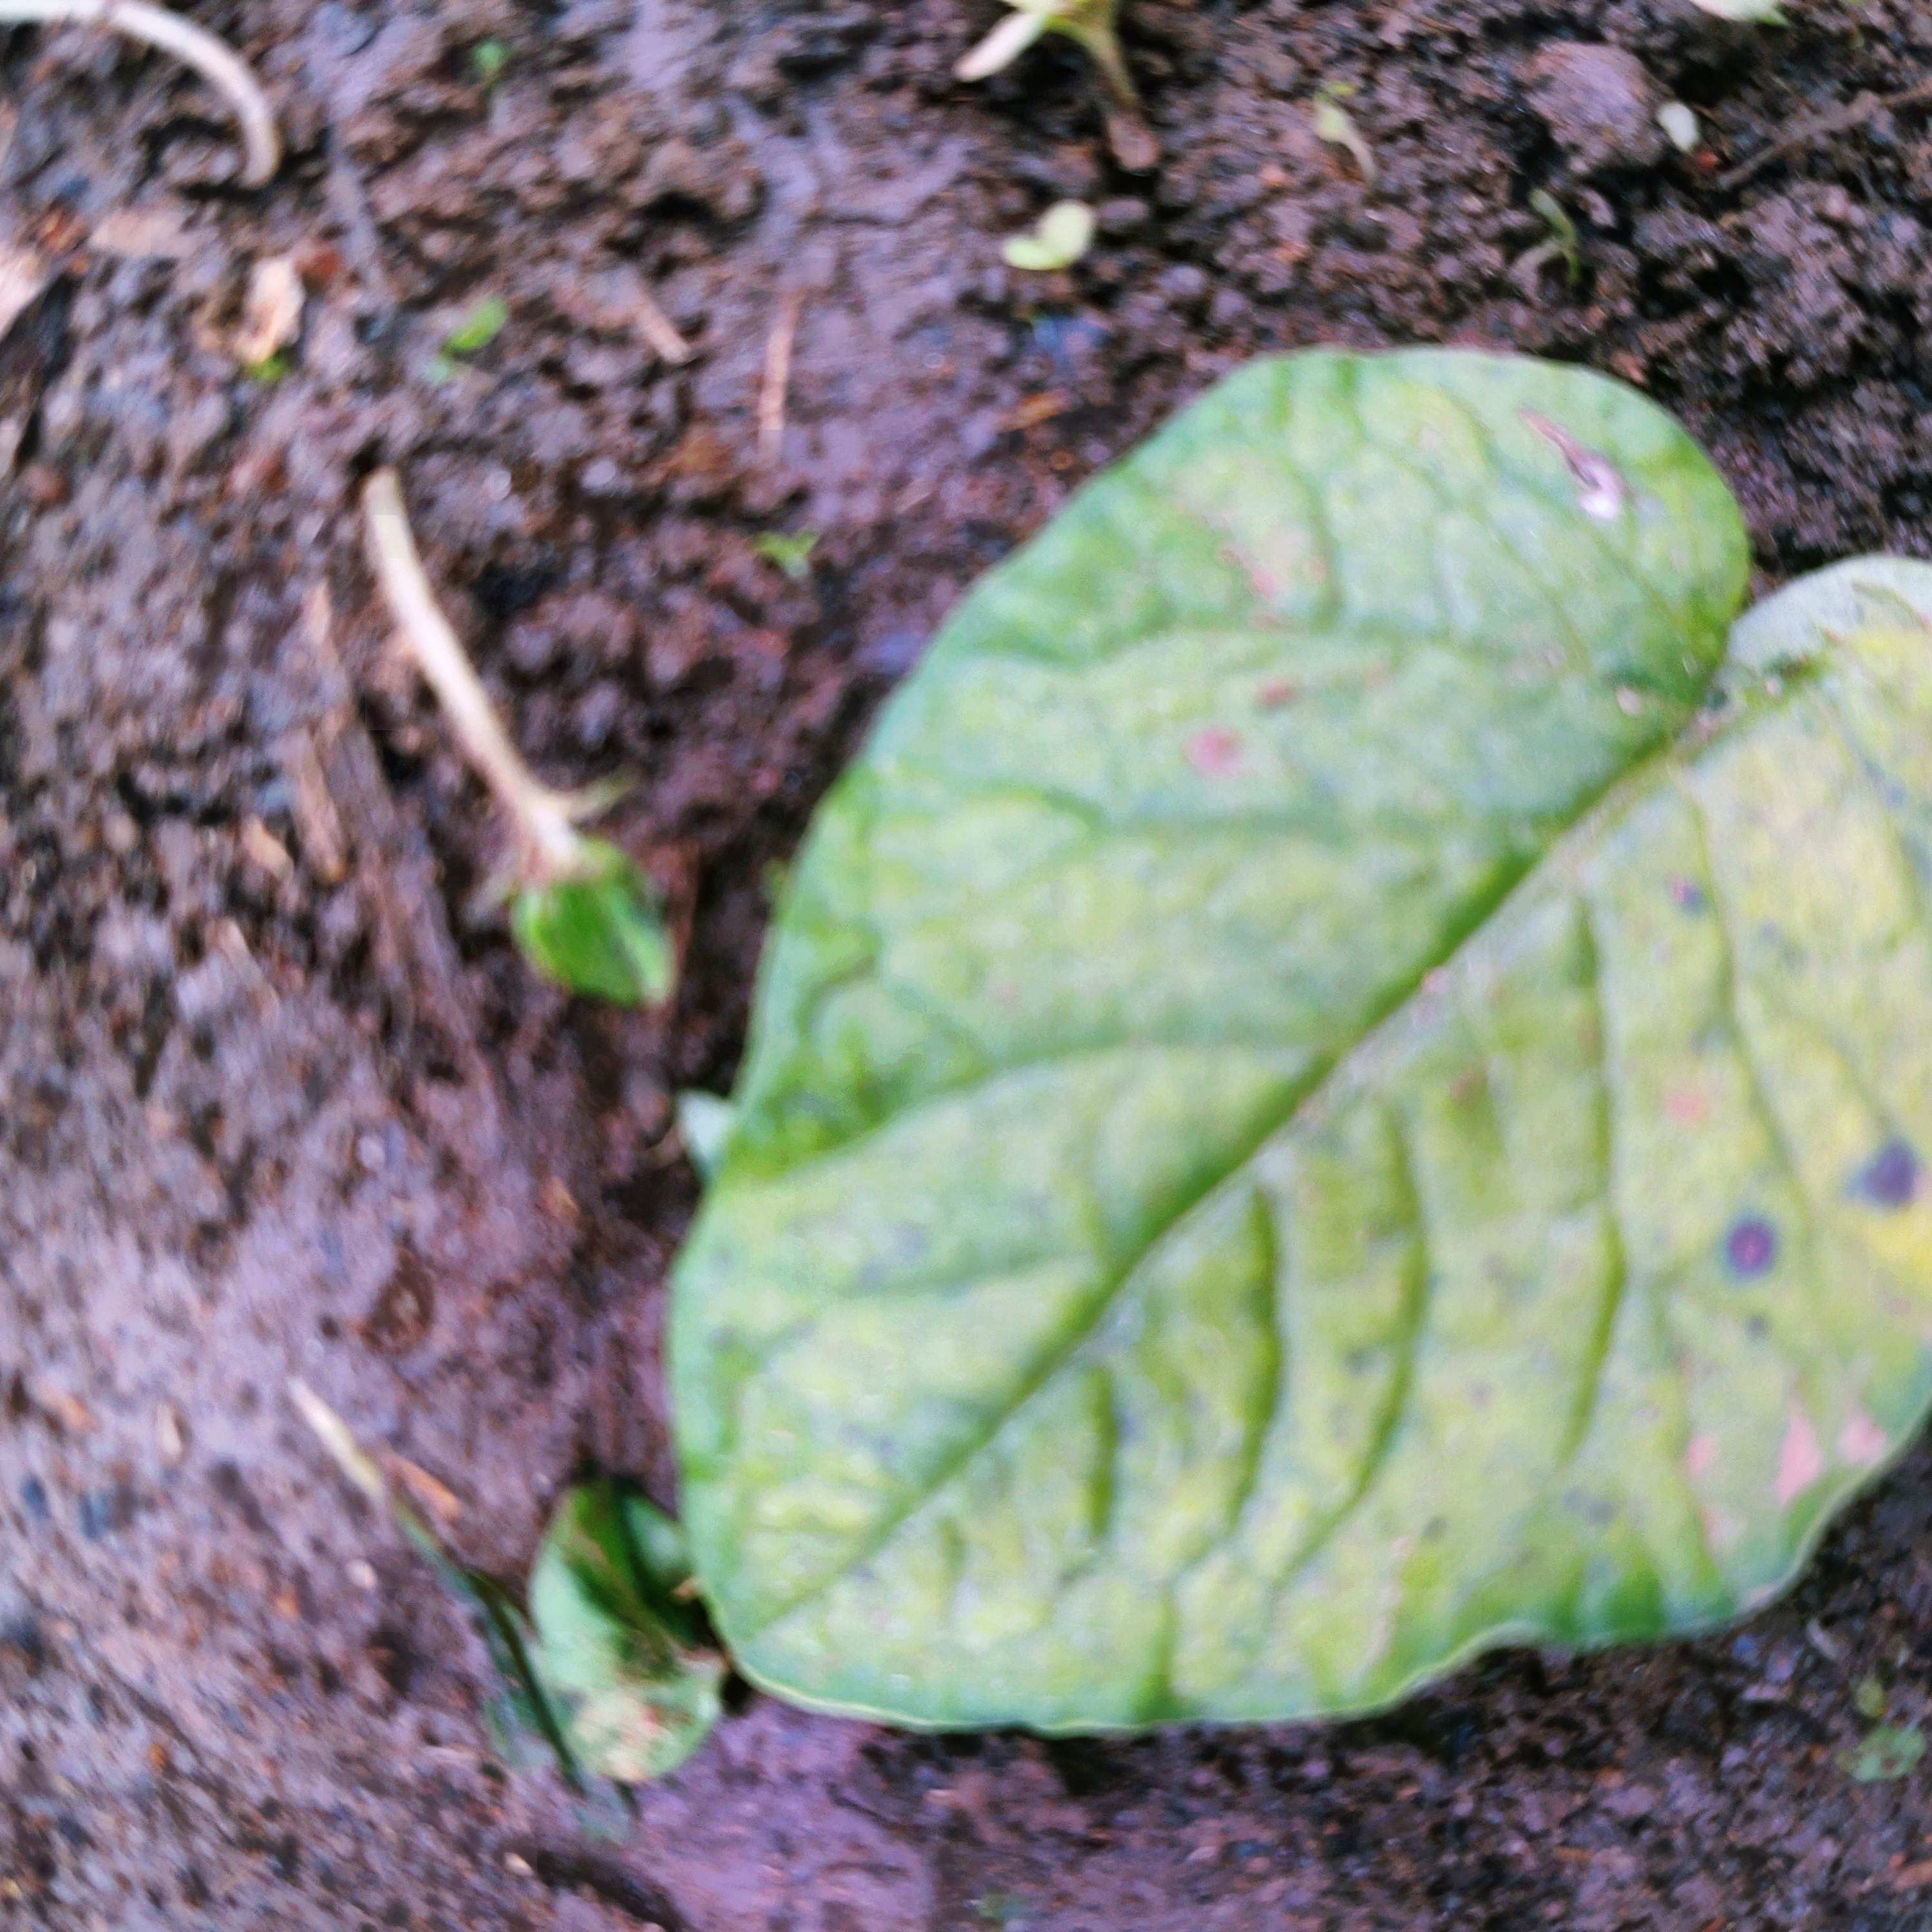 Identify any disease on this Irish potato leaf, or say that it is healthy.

late blight
